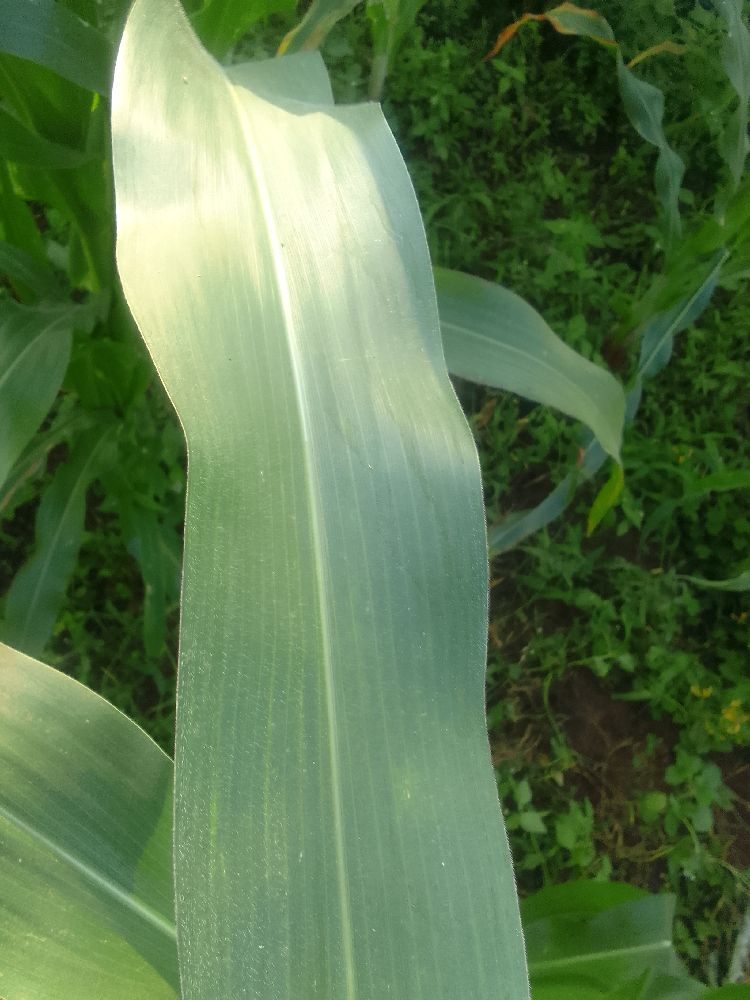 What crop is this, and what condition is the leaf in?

maize, healthy
